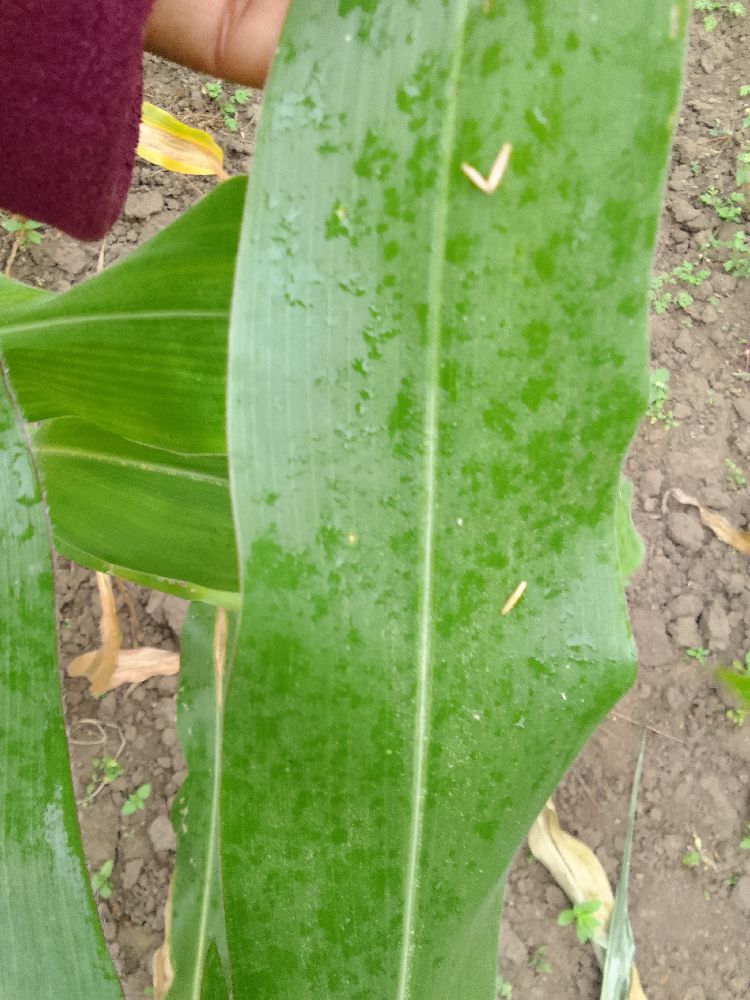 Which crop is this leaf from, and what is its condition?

maize, healthy
